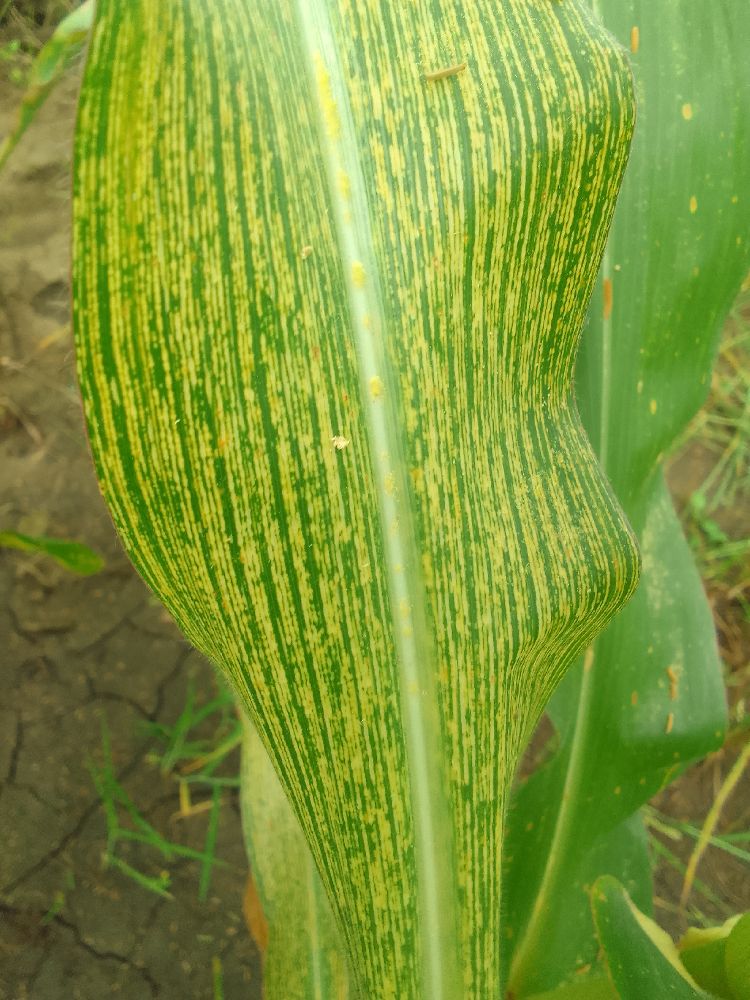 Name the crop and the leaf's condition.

maize, maize streak virus
